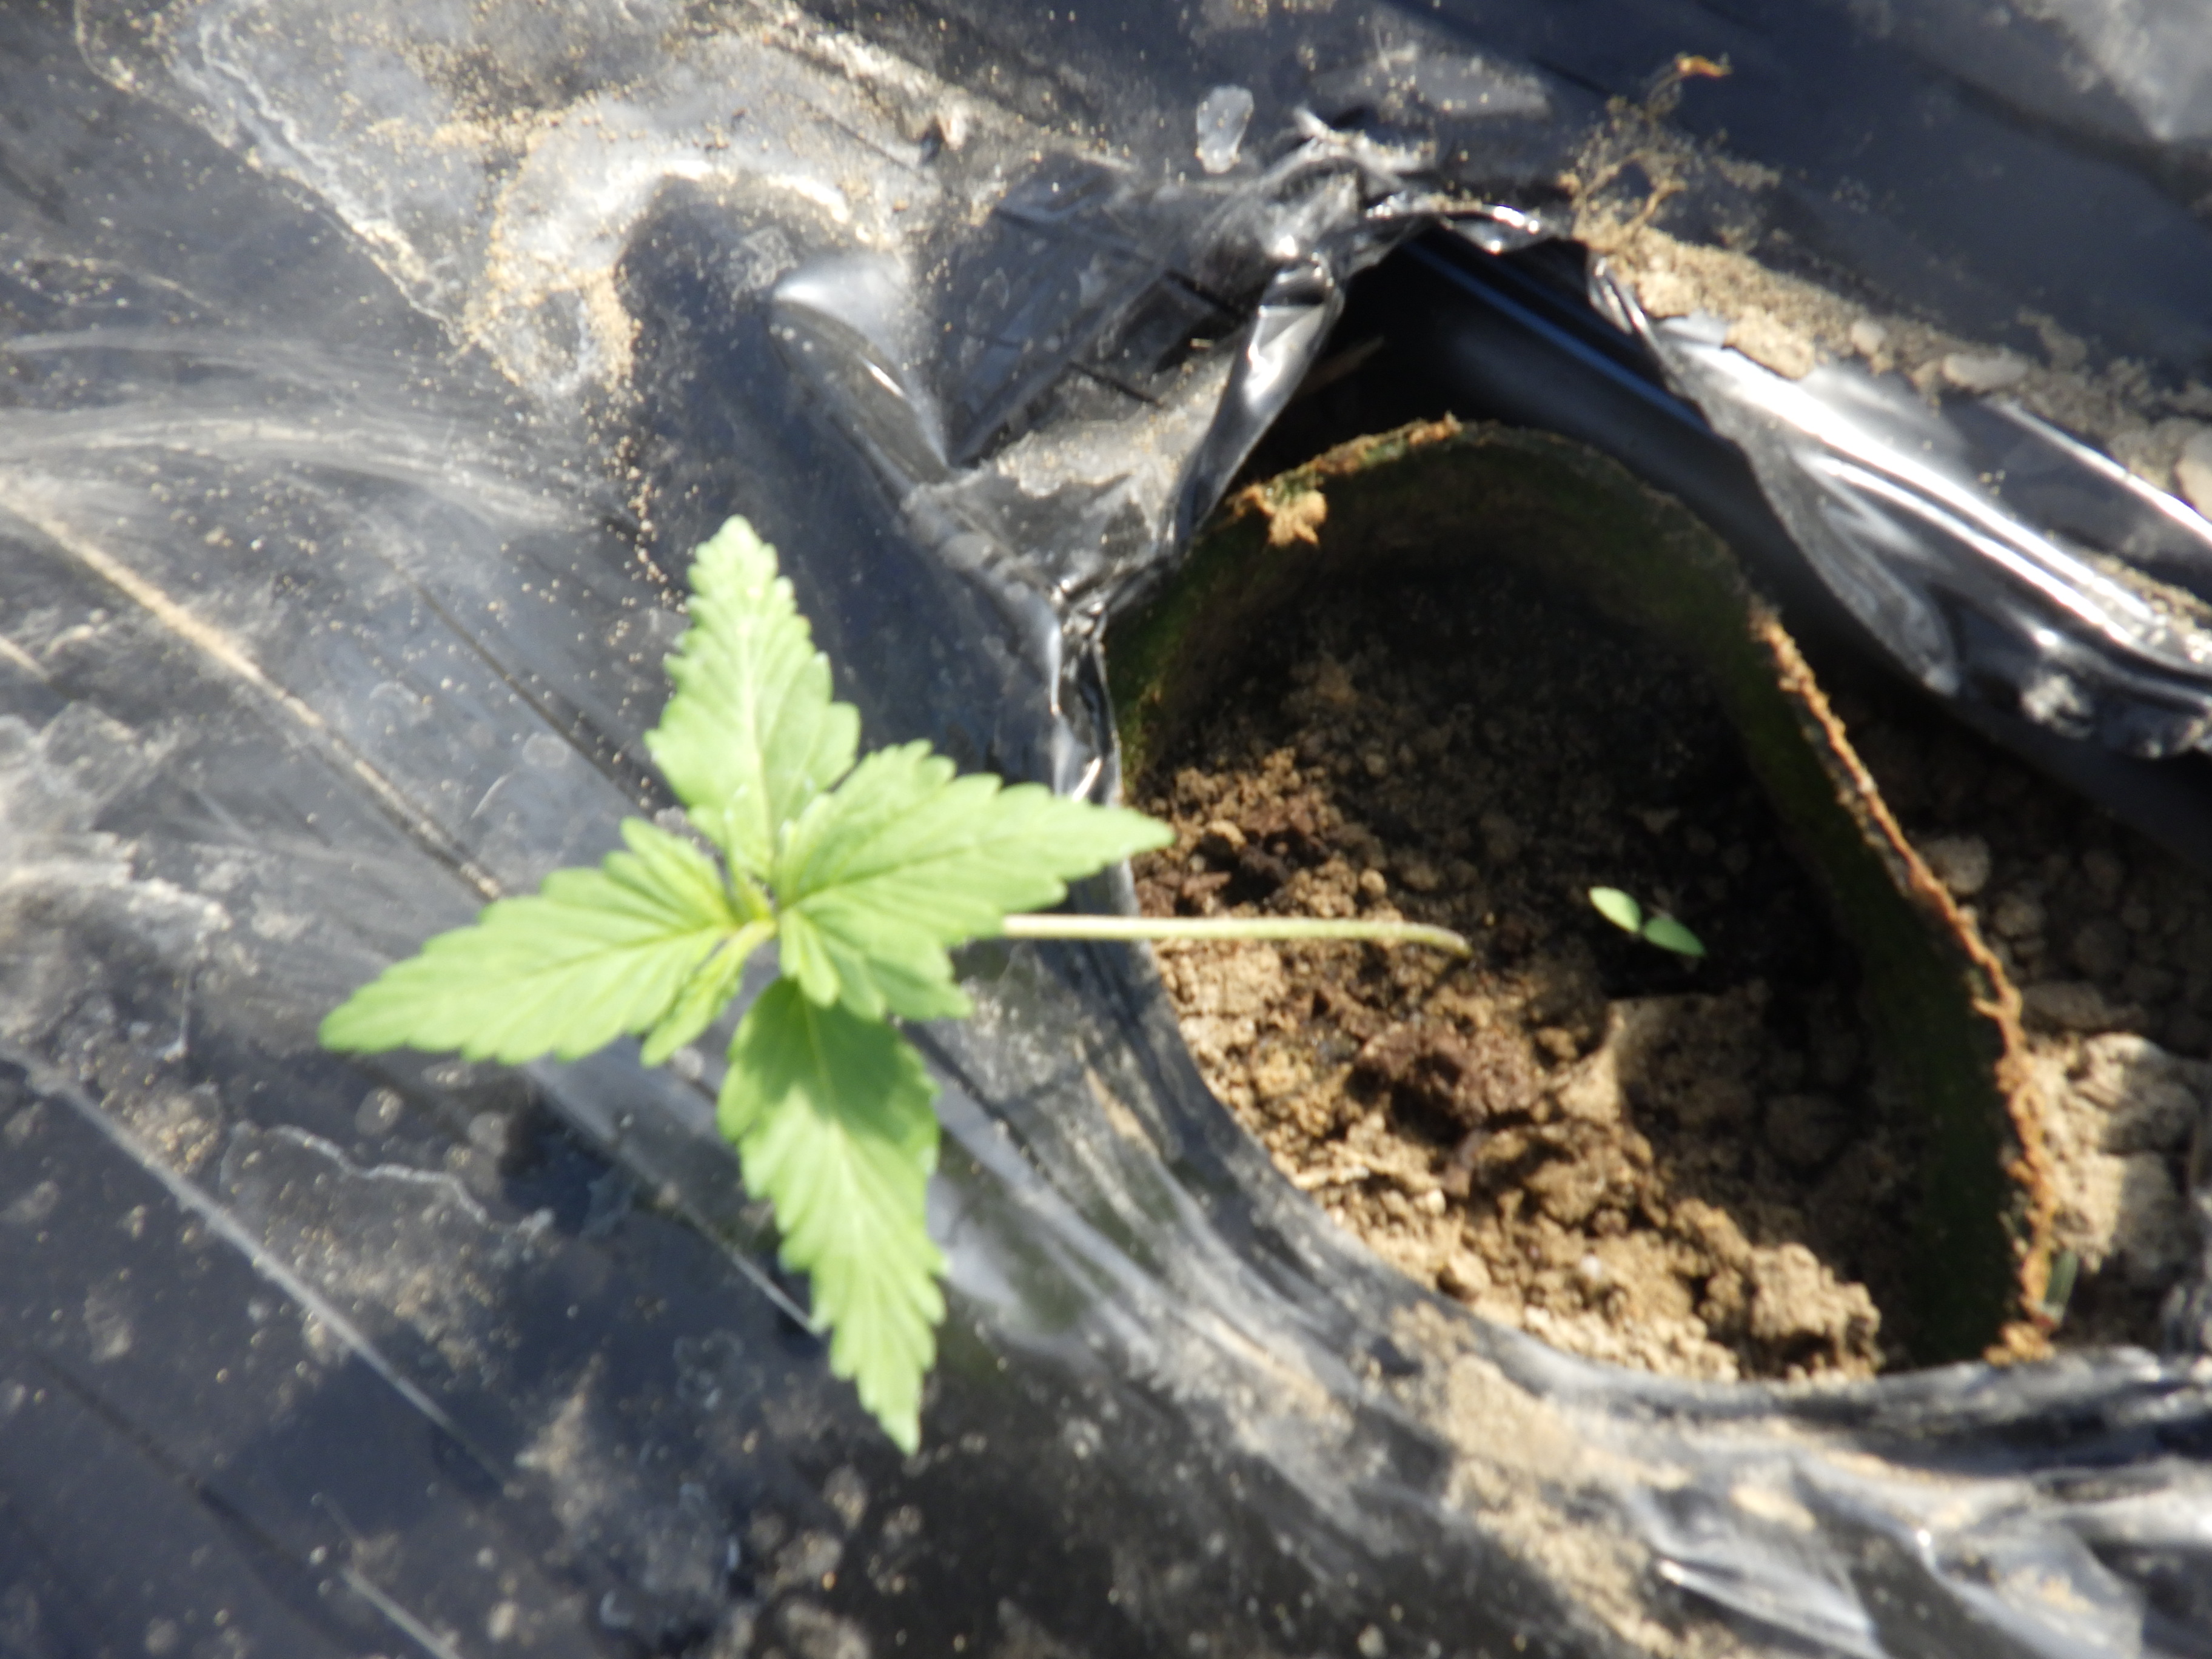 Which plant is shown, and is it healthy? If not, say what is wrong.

hemp, stress
